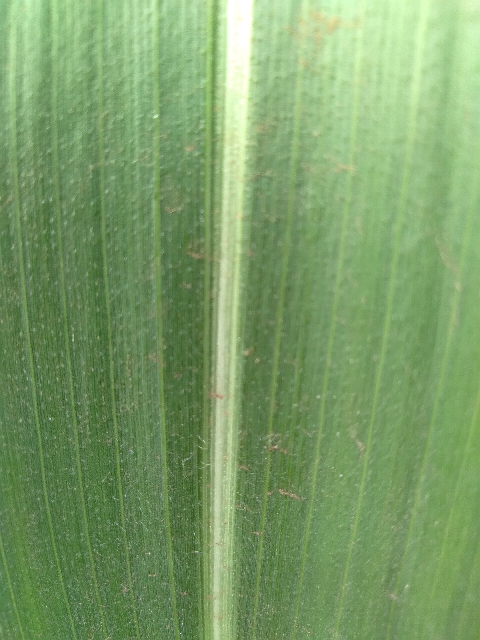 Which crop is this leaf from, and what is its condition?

maize, healthy
